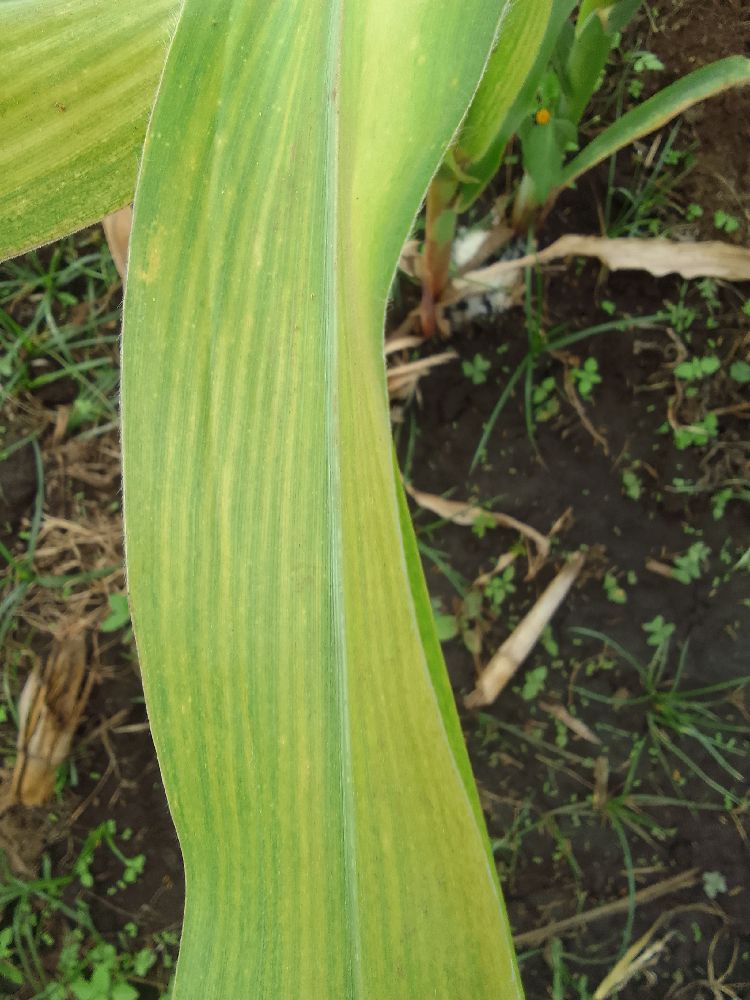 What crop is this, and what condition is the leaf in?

maize, maize lethal necrosis
